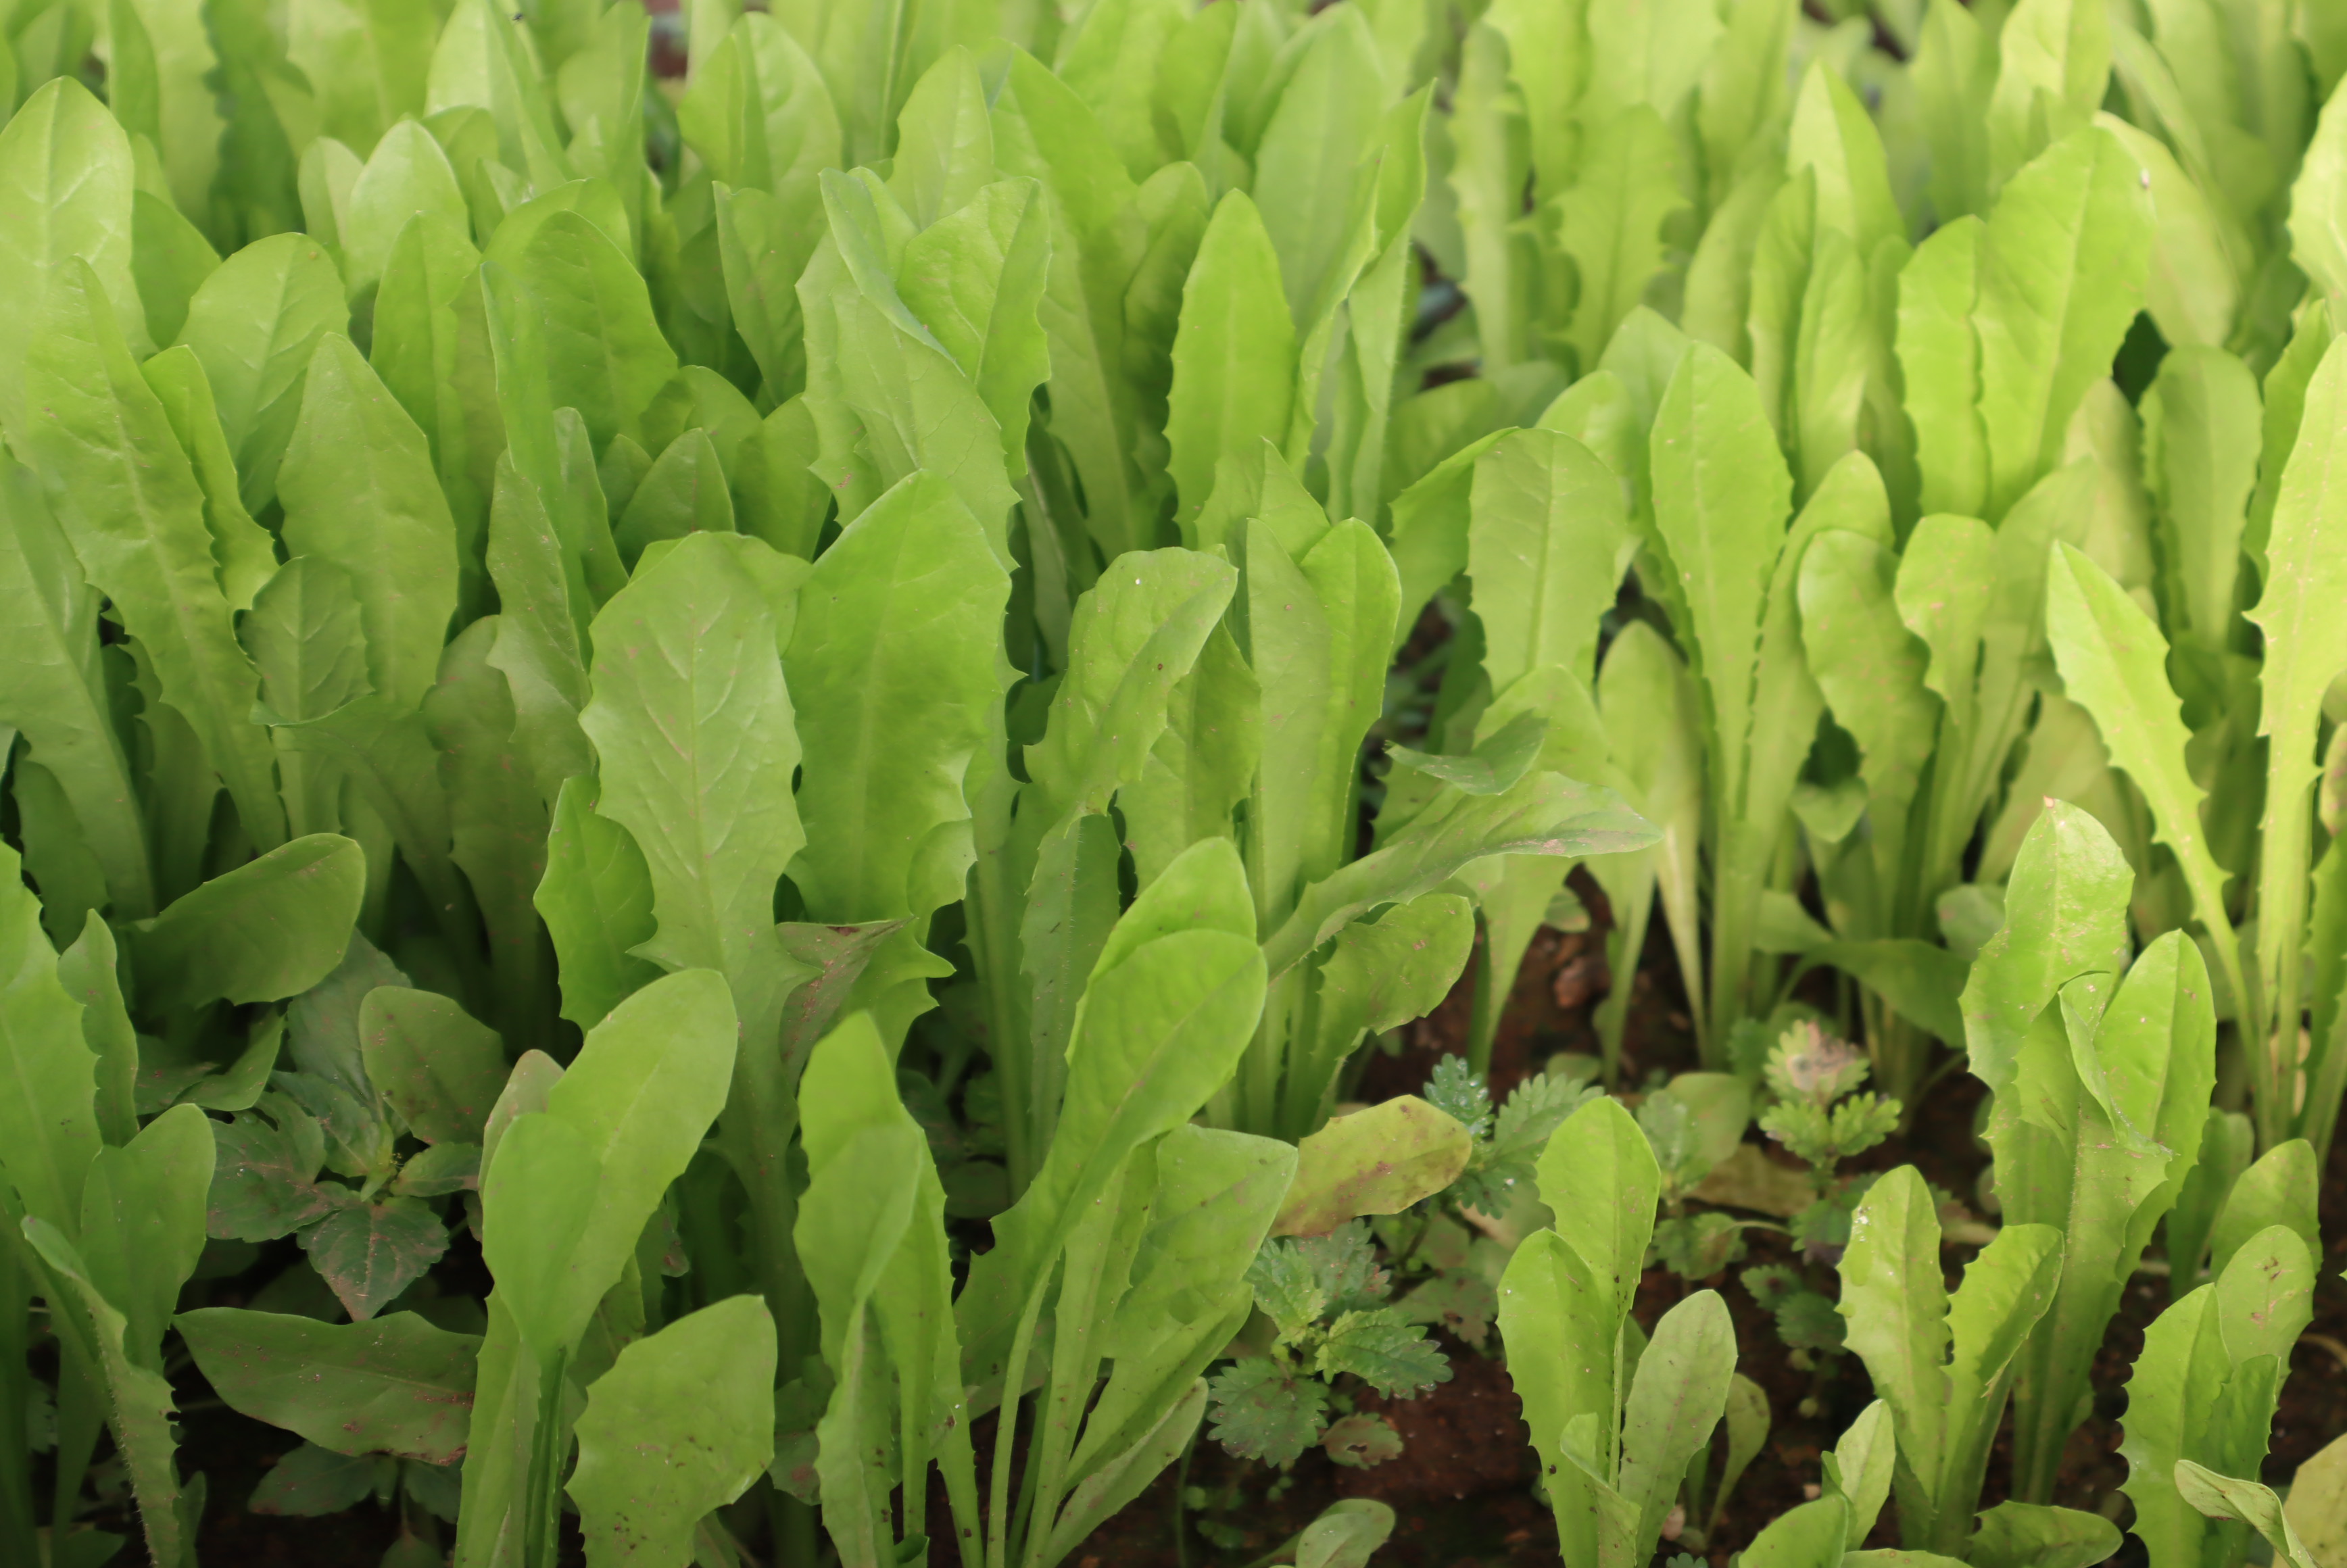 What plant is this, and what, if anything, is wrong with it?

chicory, chlorosis
